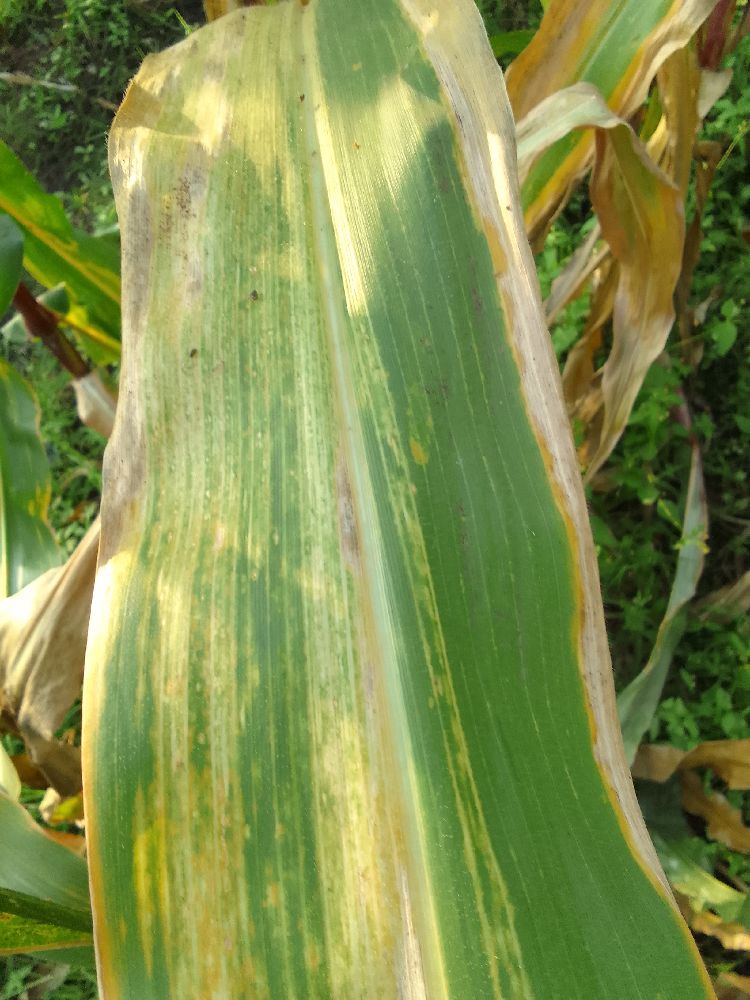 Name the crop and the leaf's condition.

maize, maize lethal necrosis
